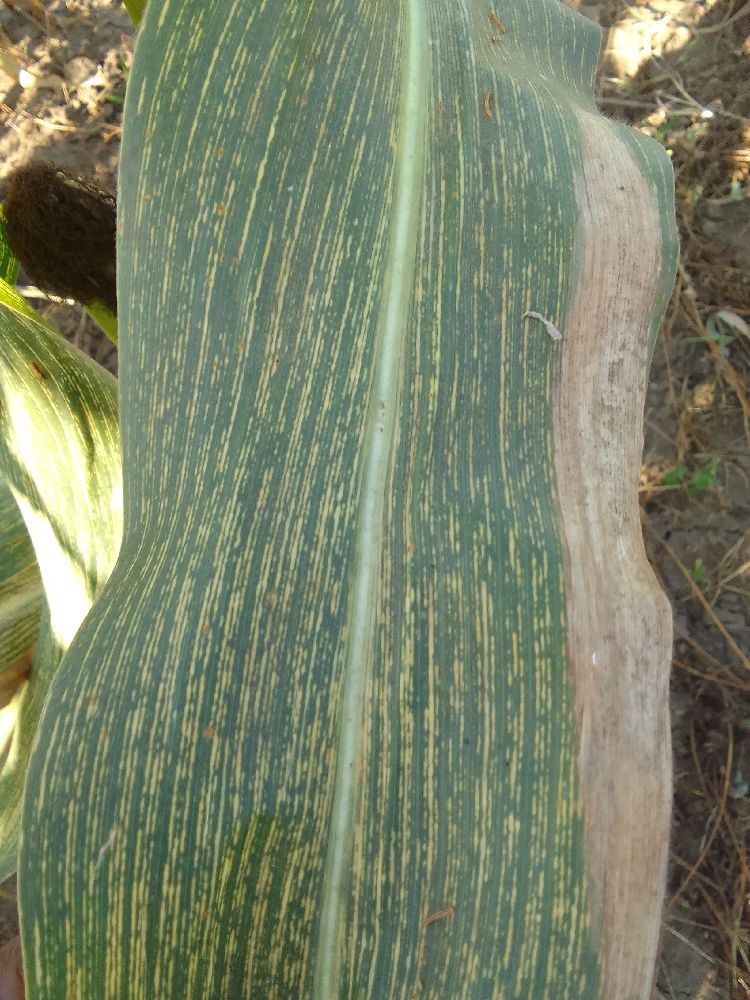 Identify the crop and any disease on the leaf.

maize, maize streak virus
